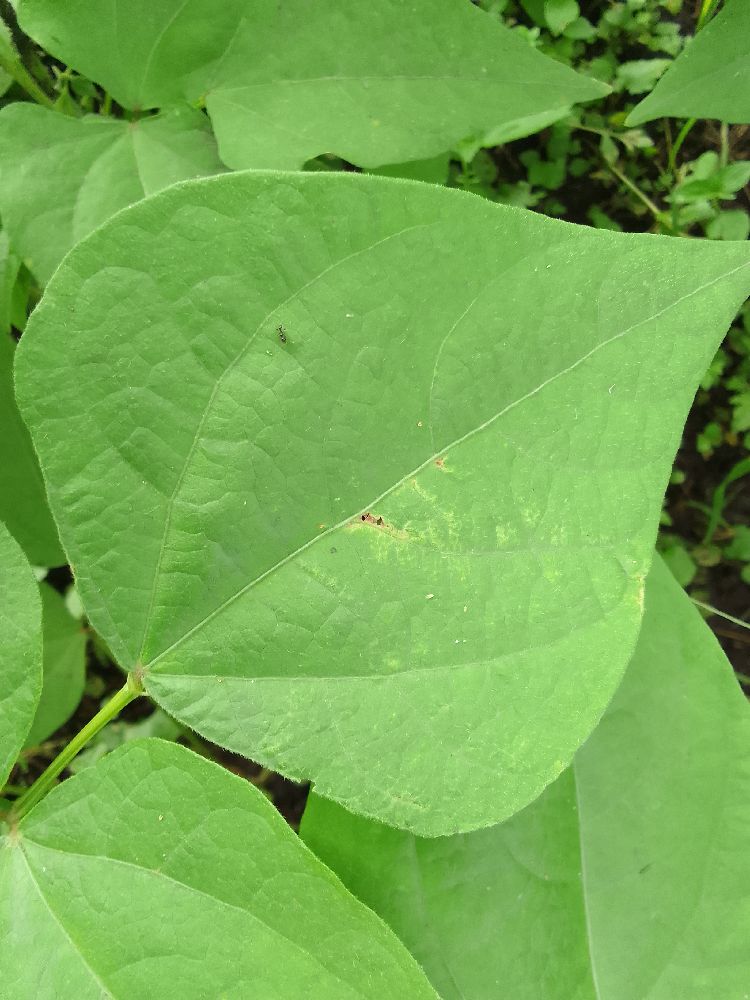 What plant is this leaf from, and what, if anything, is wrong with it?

common bean, healthy
